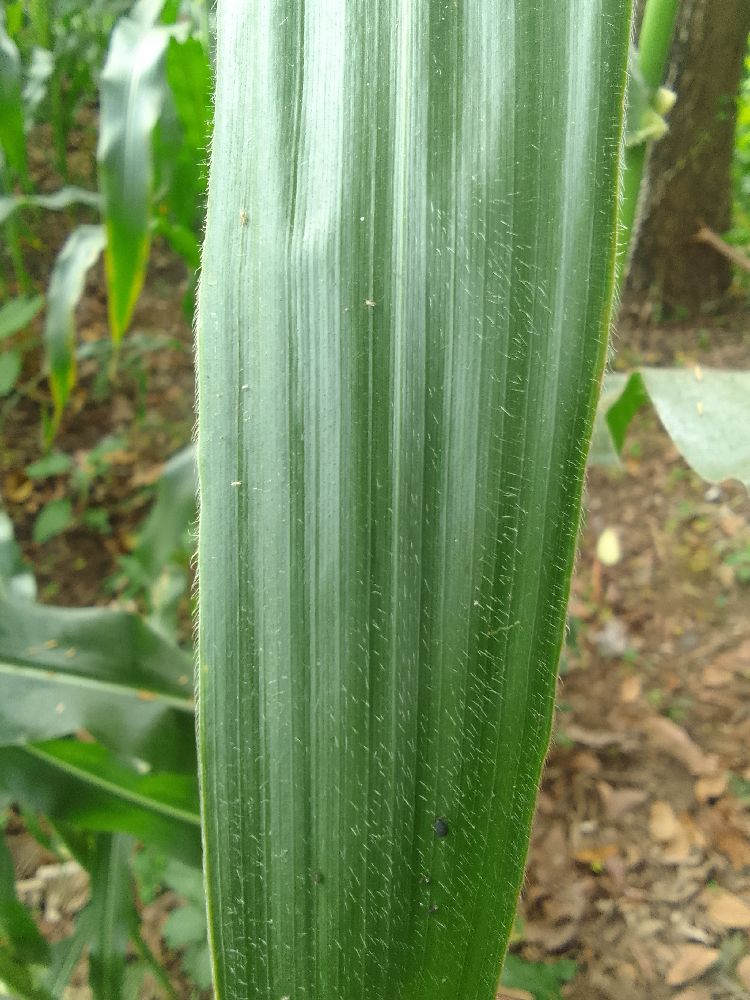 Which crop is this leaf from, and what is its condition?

maize, healthy
